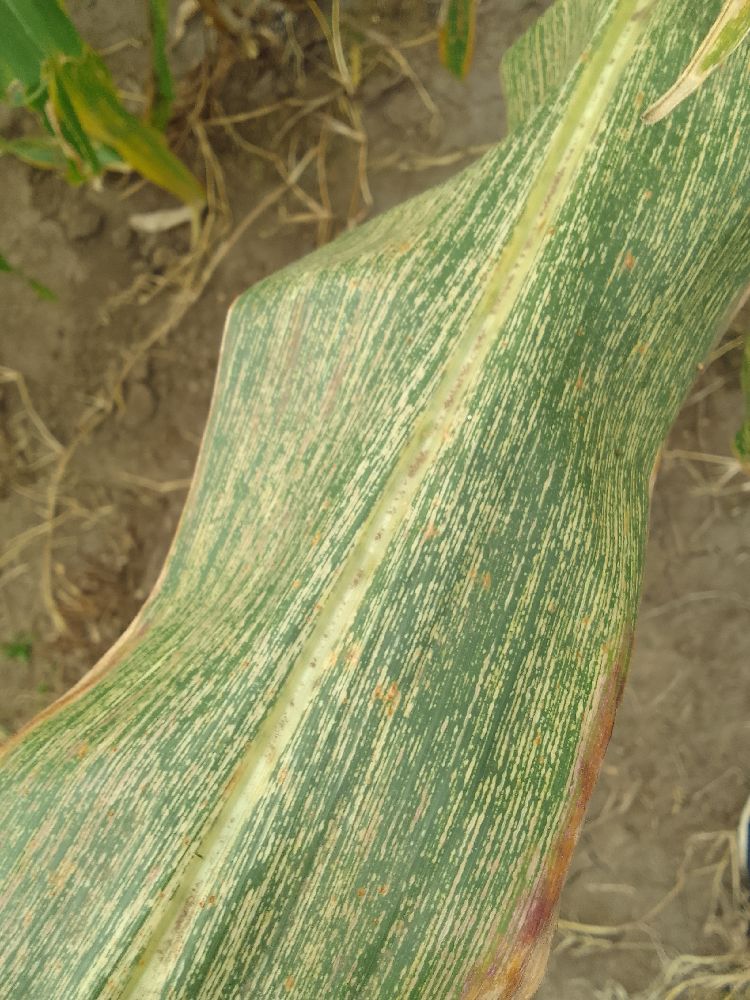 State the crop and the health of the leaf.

maize, maize streak virus
